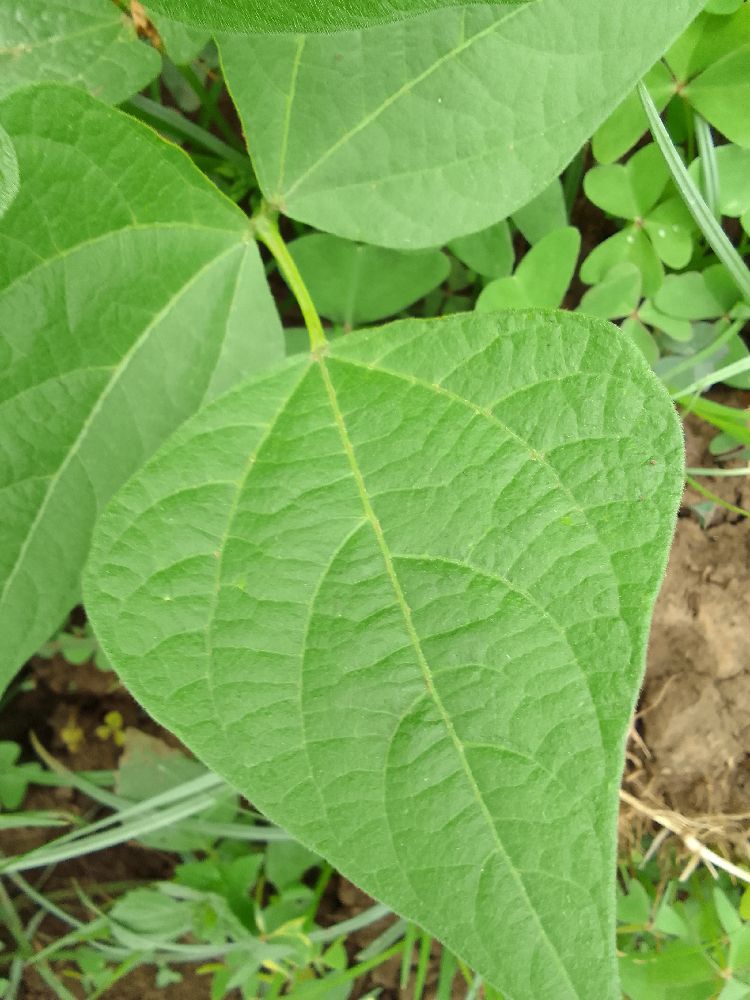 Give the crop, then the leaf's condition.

common bean, healthy
